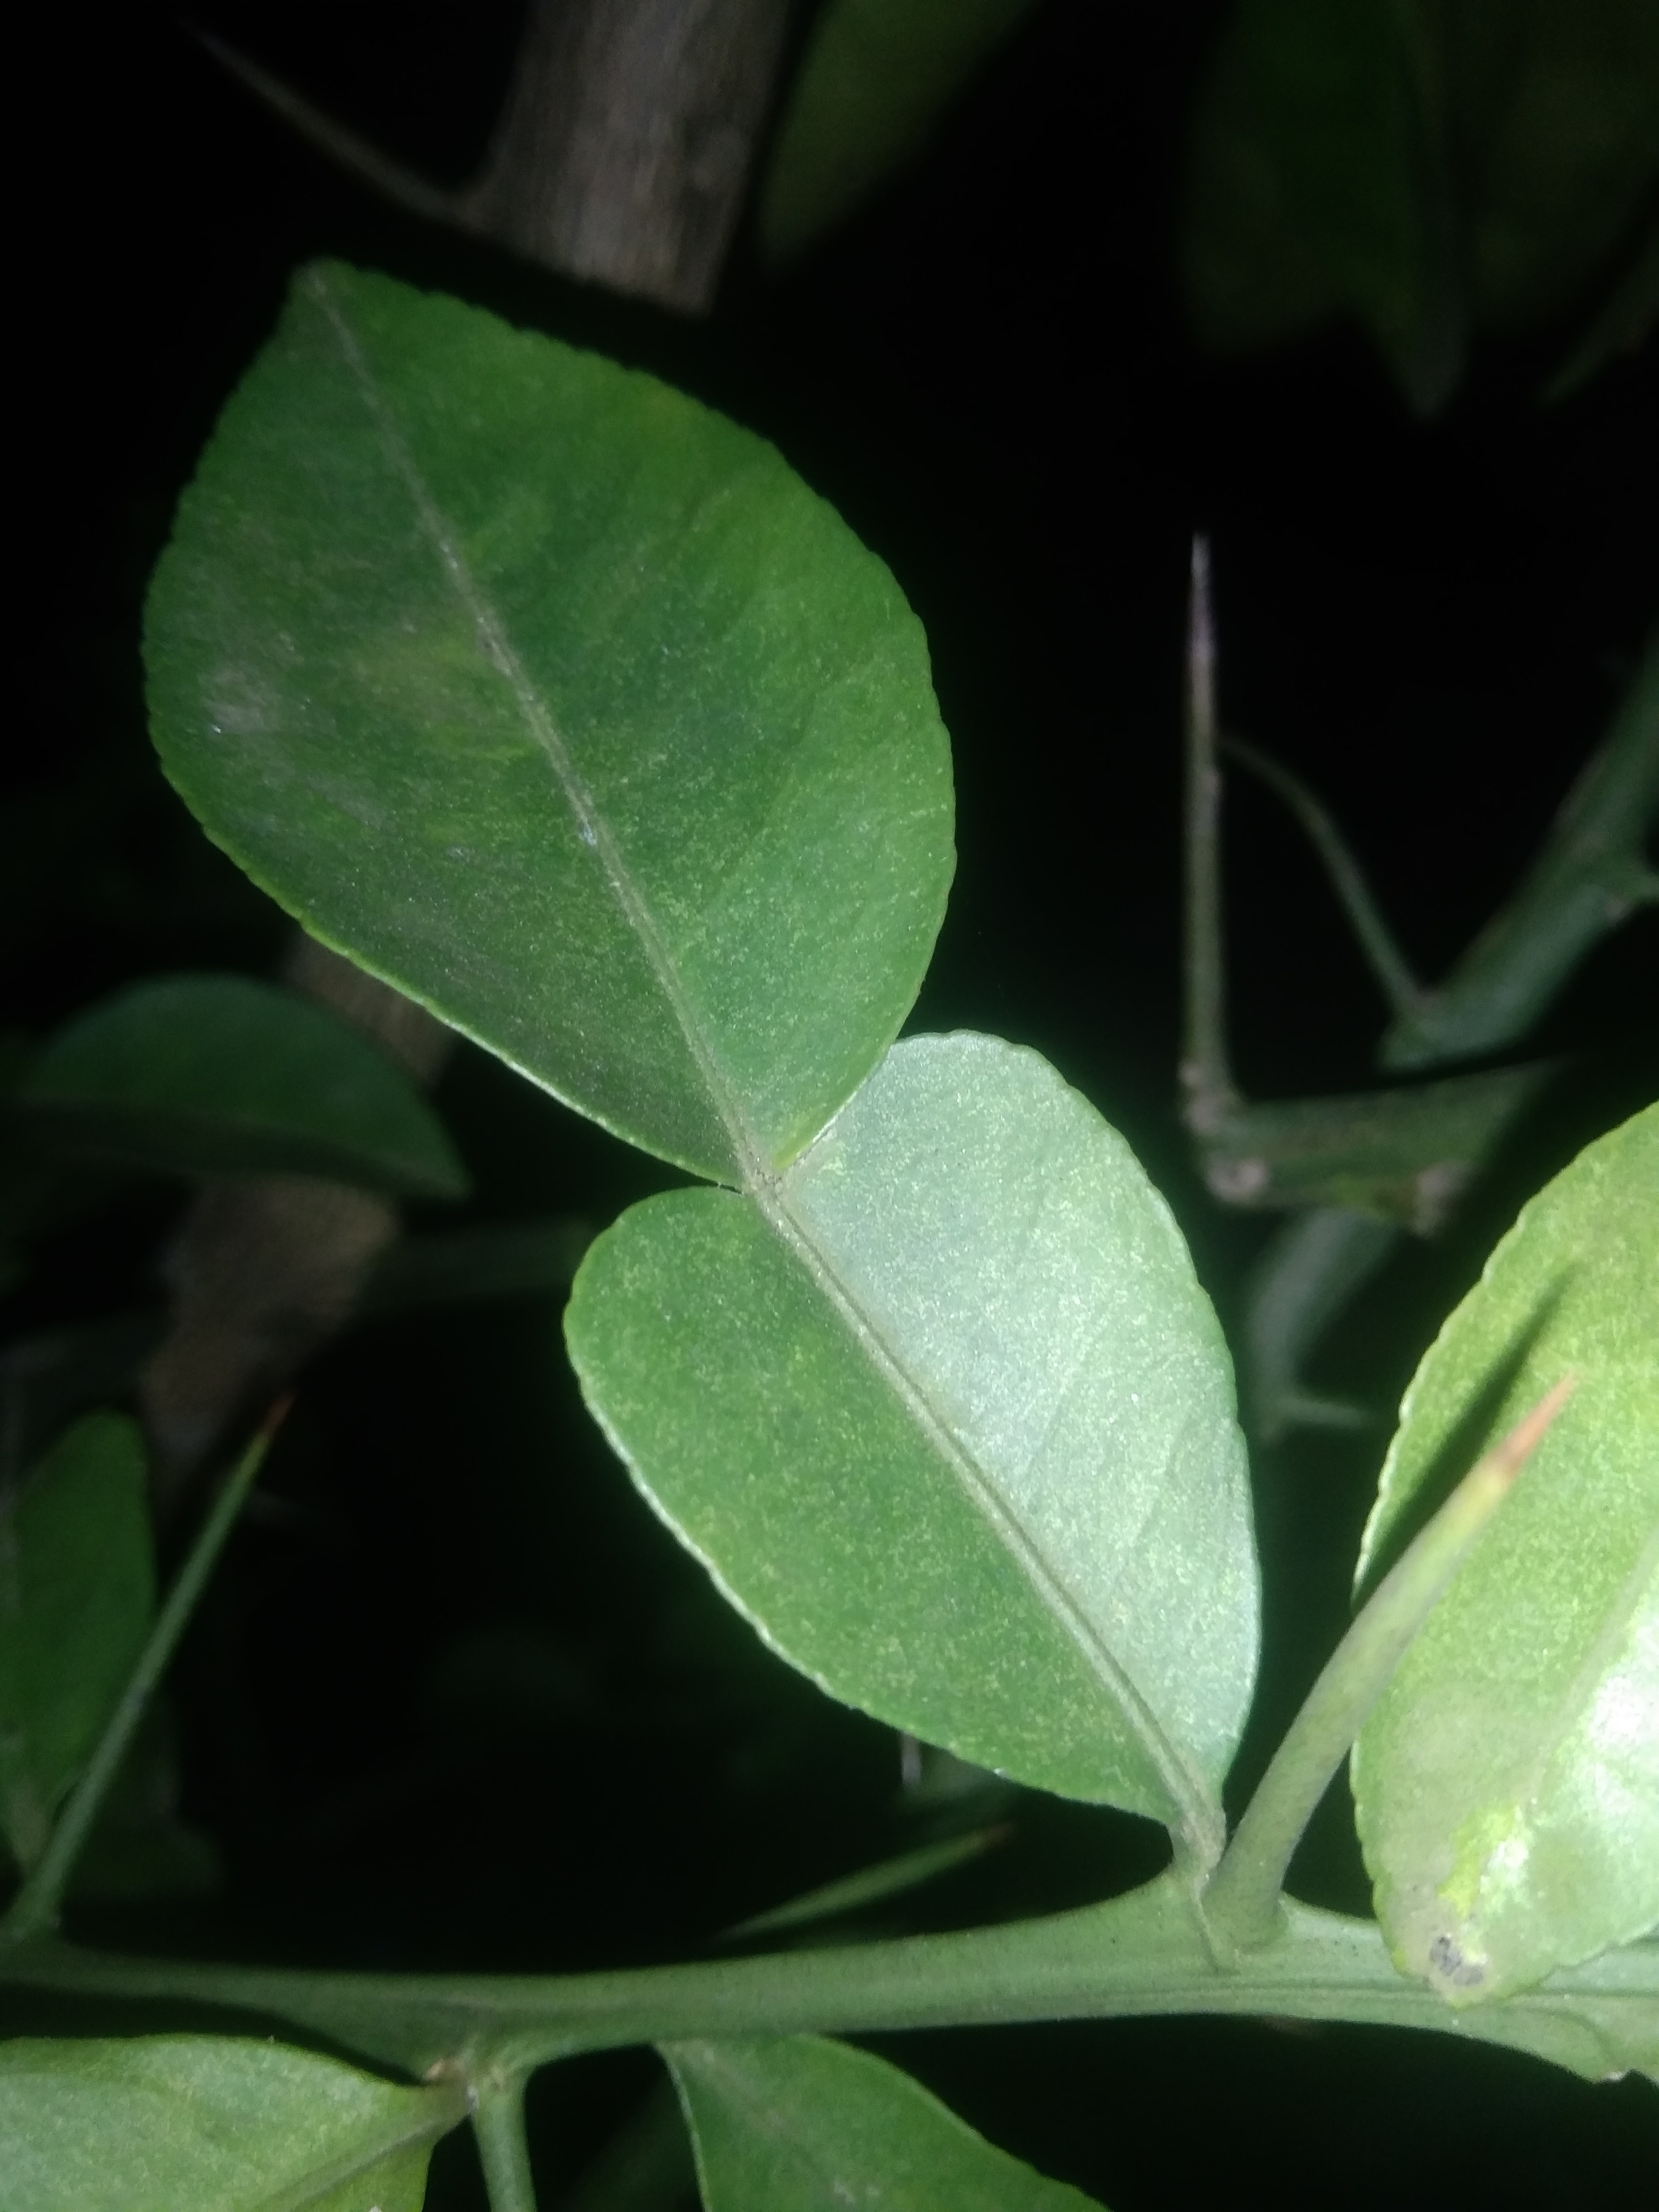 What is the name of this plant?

lemon
